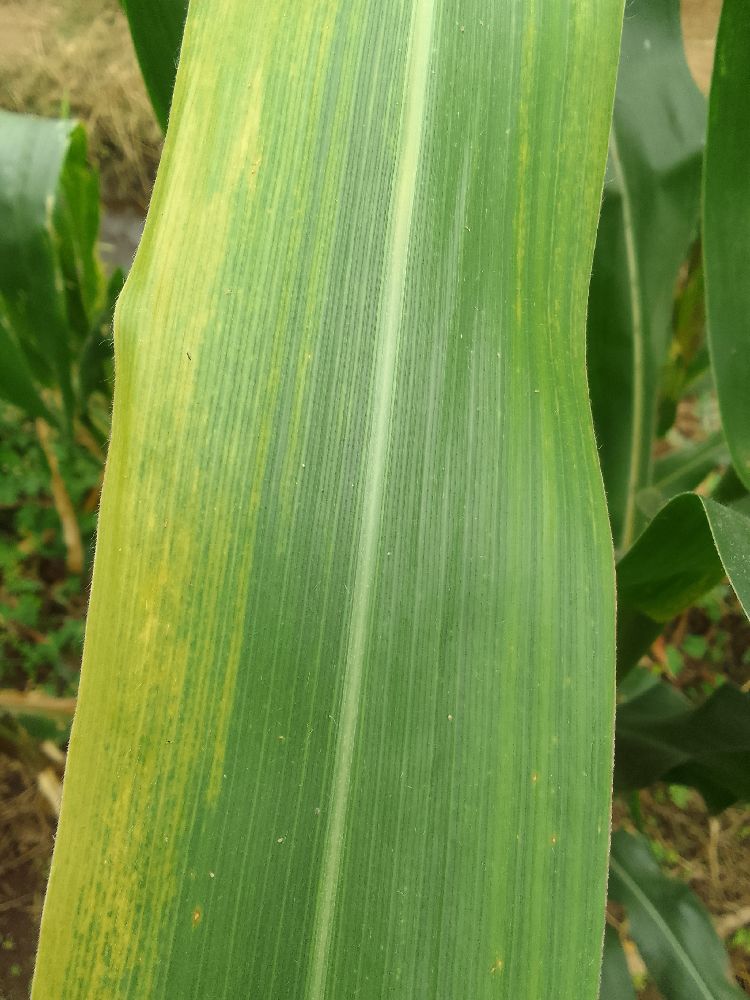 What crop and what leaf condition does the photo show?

maize, maize lethal necrosis
